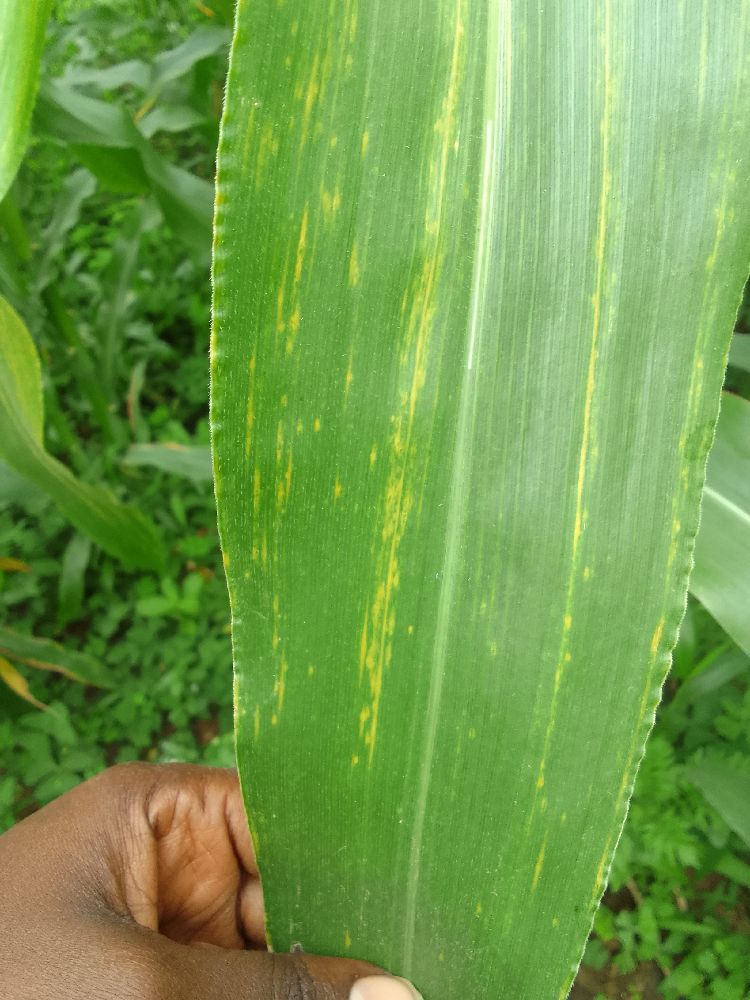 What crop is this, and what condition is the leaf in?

maize, maize lethal necrosis
